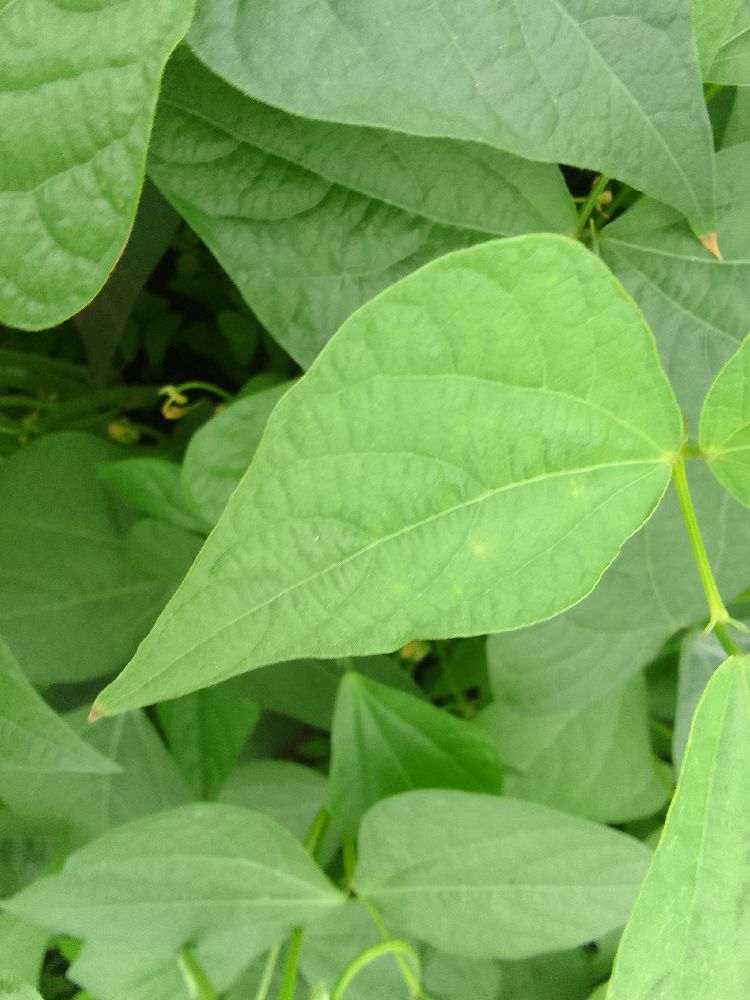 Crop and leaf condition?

common bean, healthy
